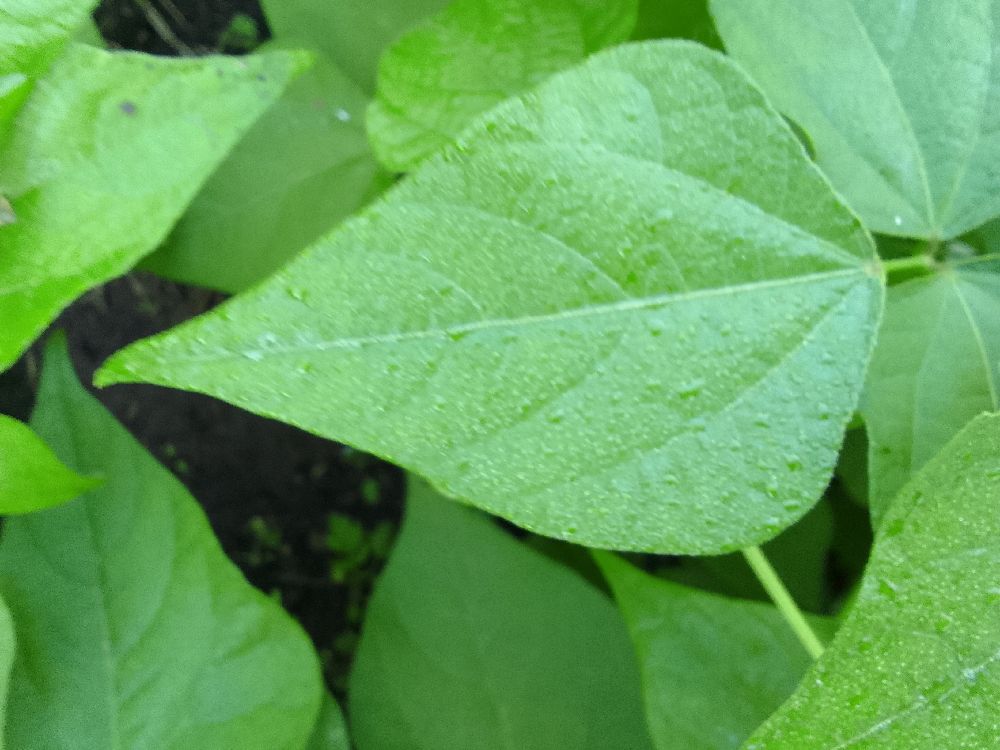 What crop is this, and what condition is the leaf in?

common bean, healthy
